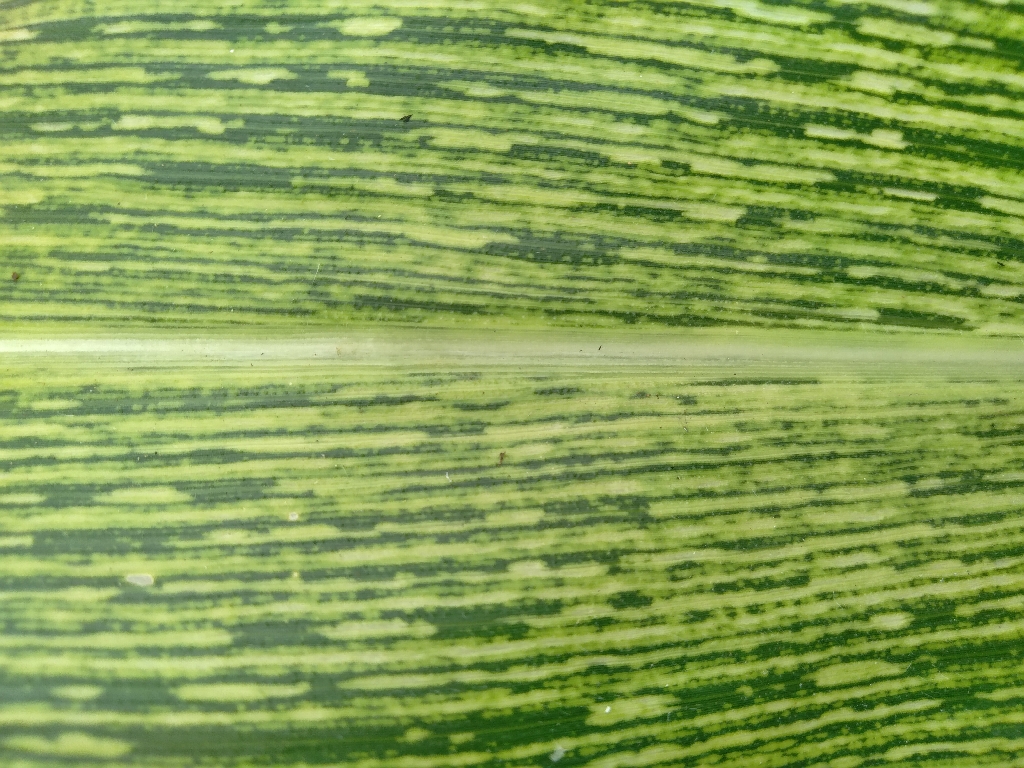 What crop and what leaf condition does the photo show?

maize, maize streak virus
